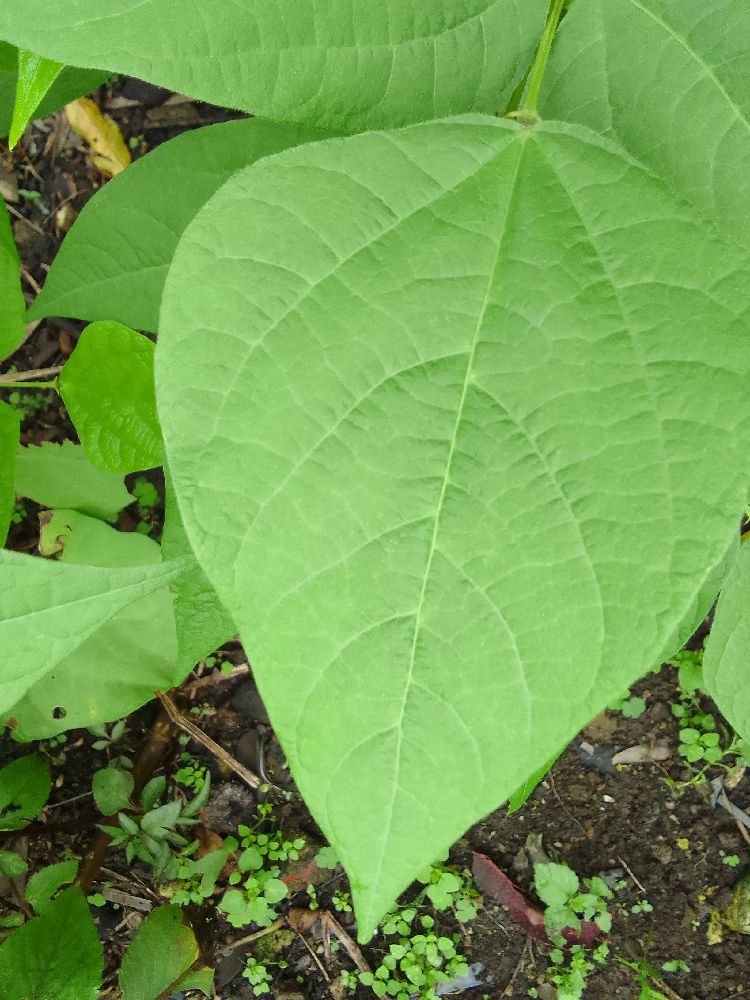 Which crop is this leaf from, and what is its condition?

common bean, healthy
